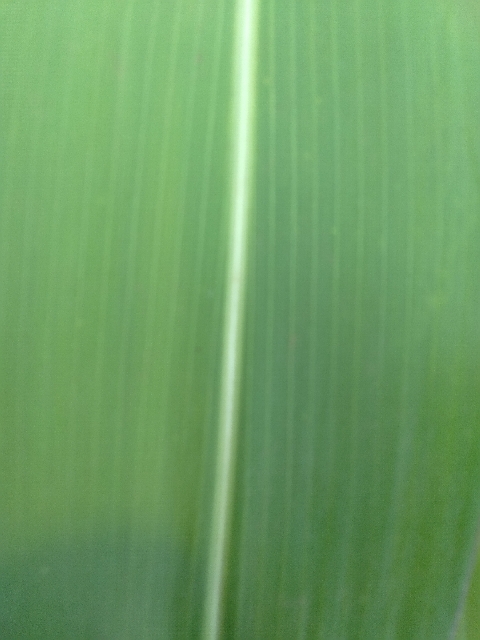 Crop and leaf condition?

maize, healthy
